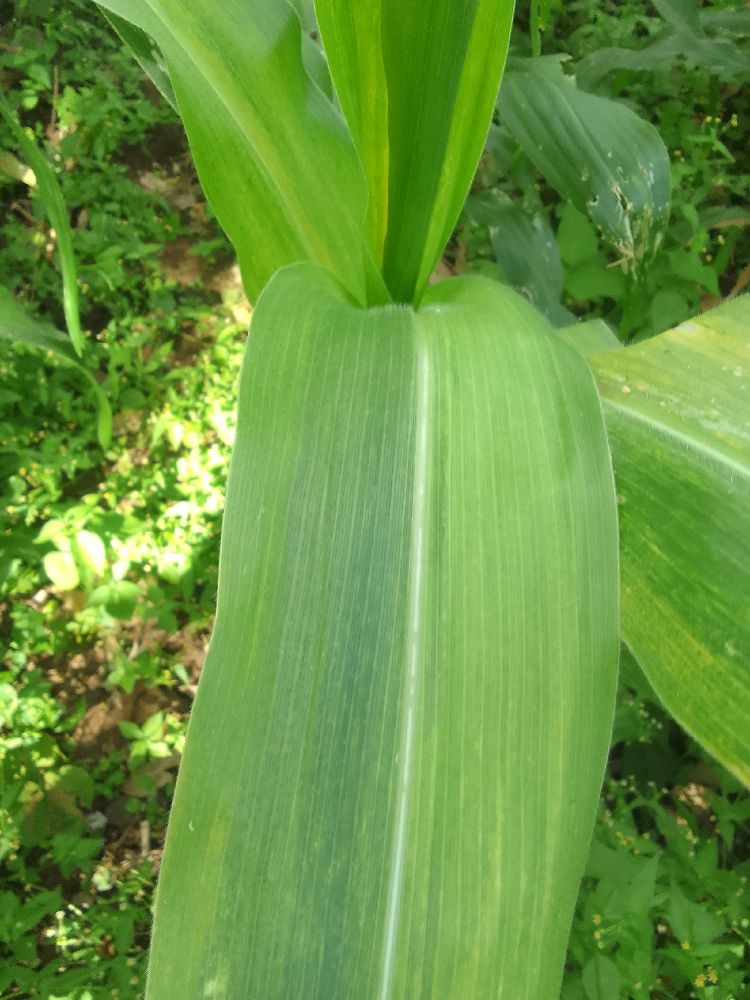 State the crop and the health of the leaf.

maize, maize lethal necrosis
